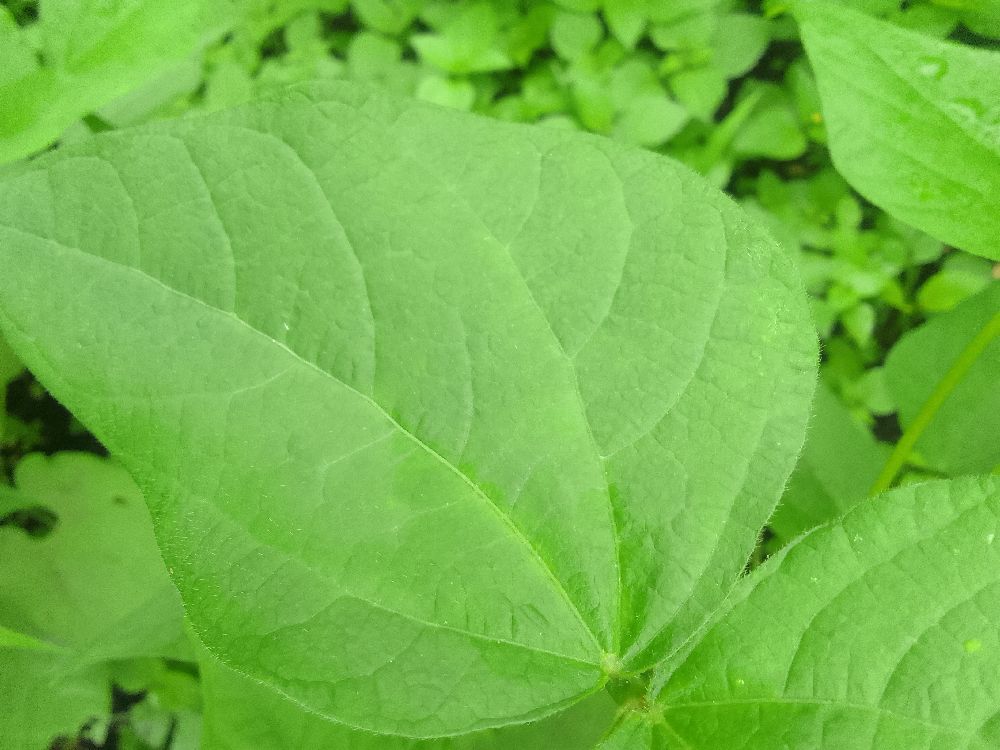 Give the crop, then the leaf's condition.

common bean, healthy
